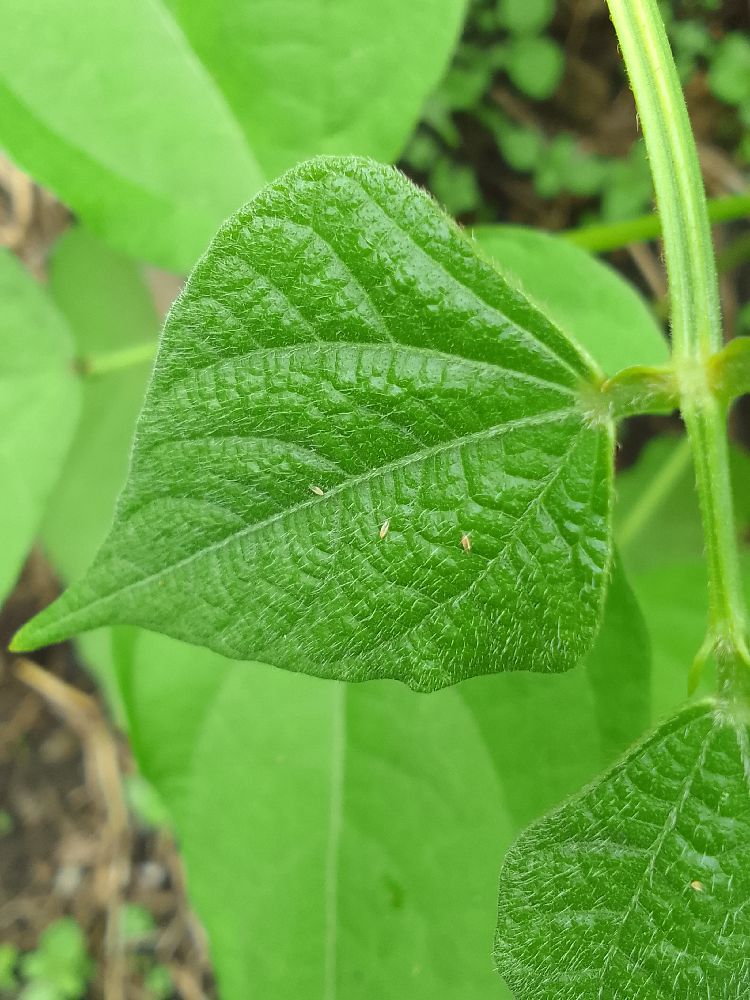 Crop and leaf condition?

common bean, healthy
